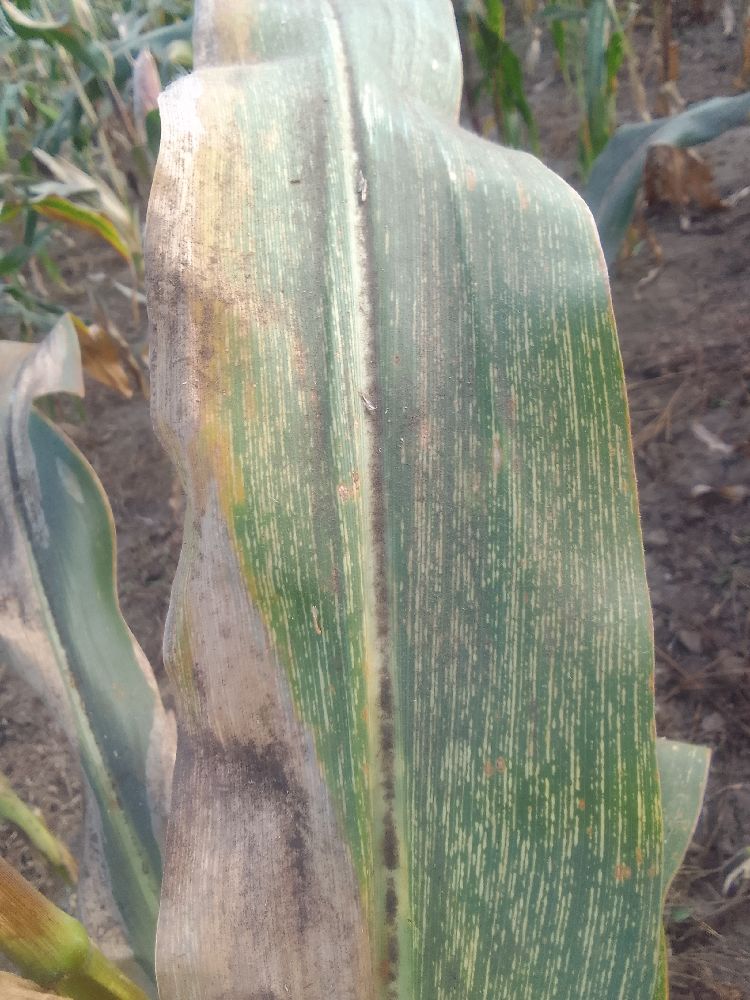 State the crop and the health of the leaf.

maize, maize streak virus
